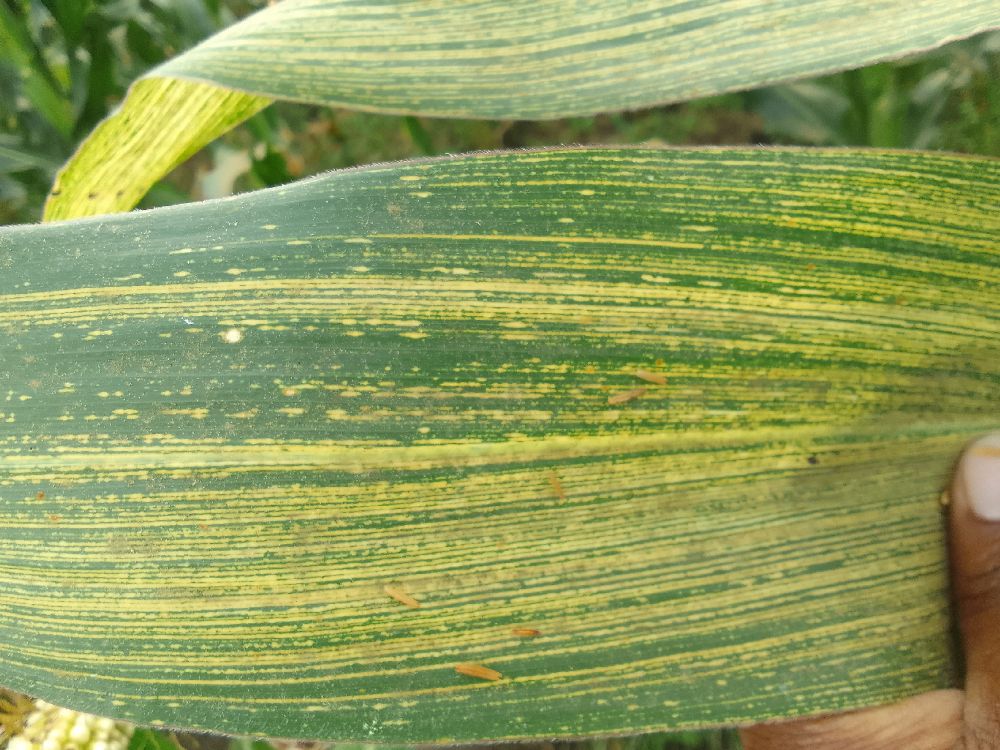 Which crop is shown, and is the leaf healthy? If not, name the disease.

maize, maize streak virus
